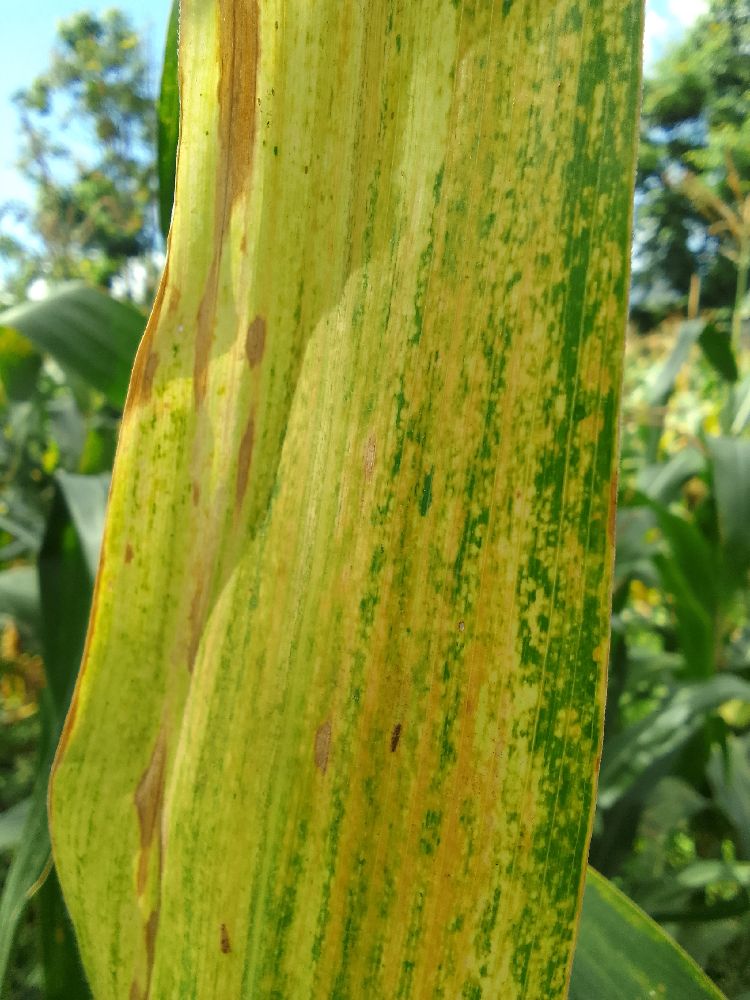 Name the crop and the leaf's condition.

maize, maize lethal necrosis
